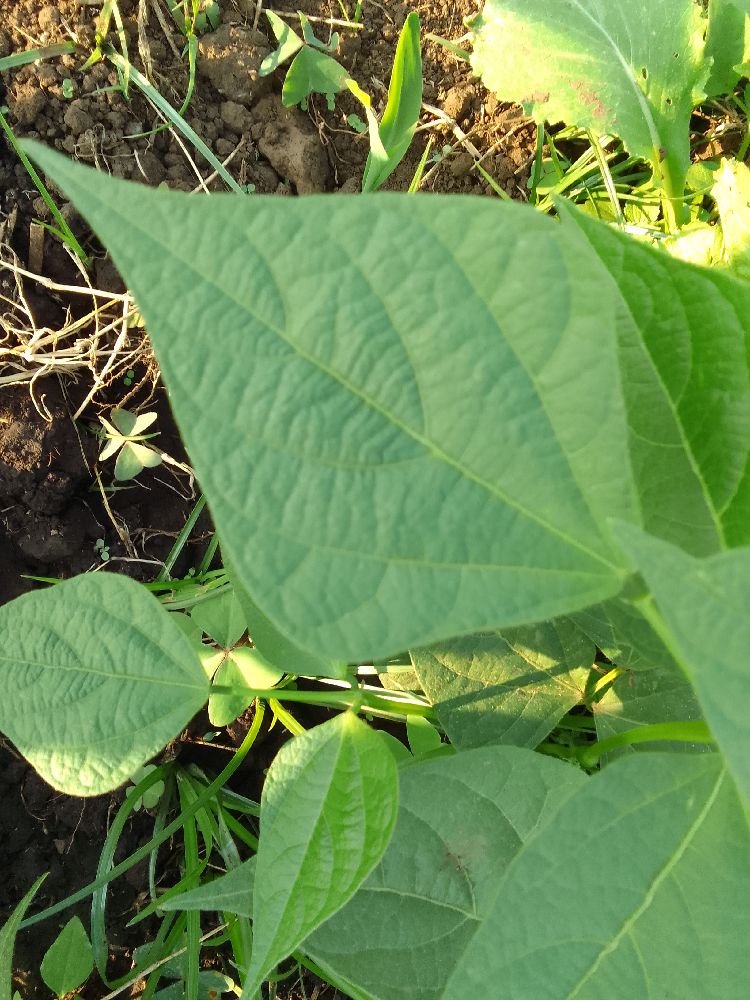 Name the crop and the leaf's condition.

common bean, healthy
